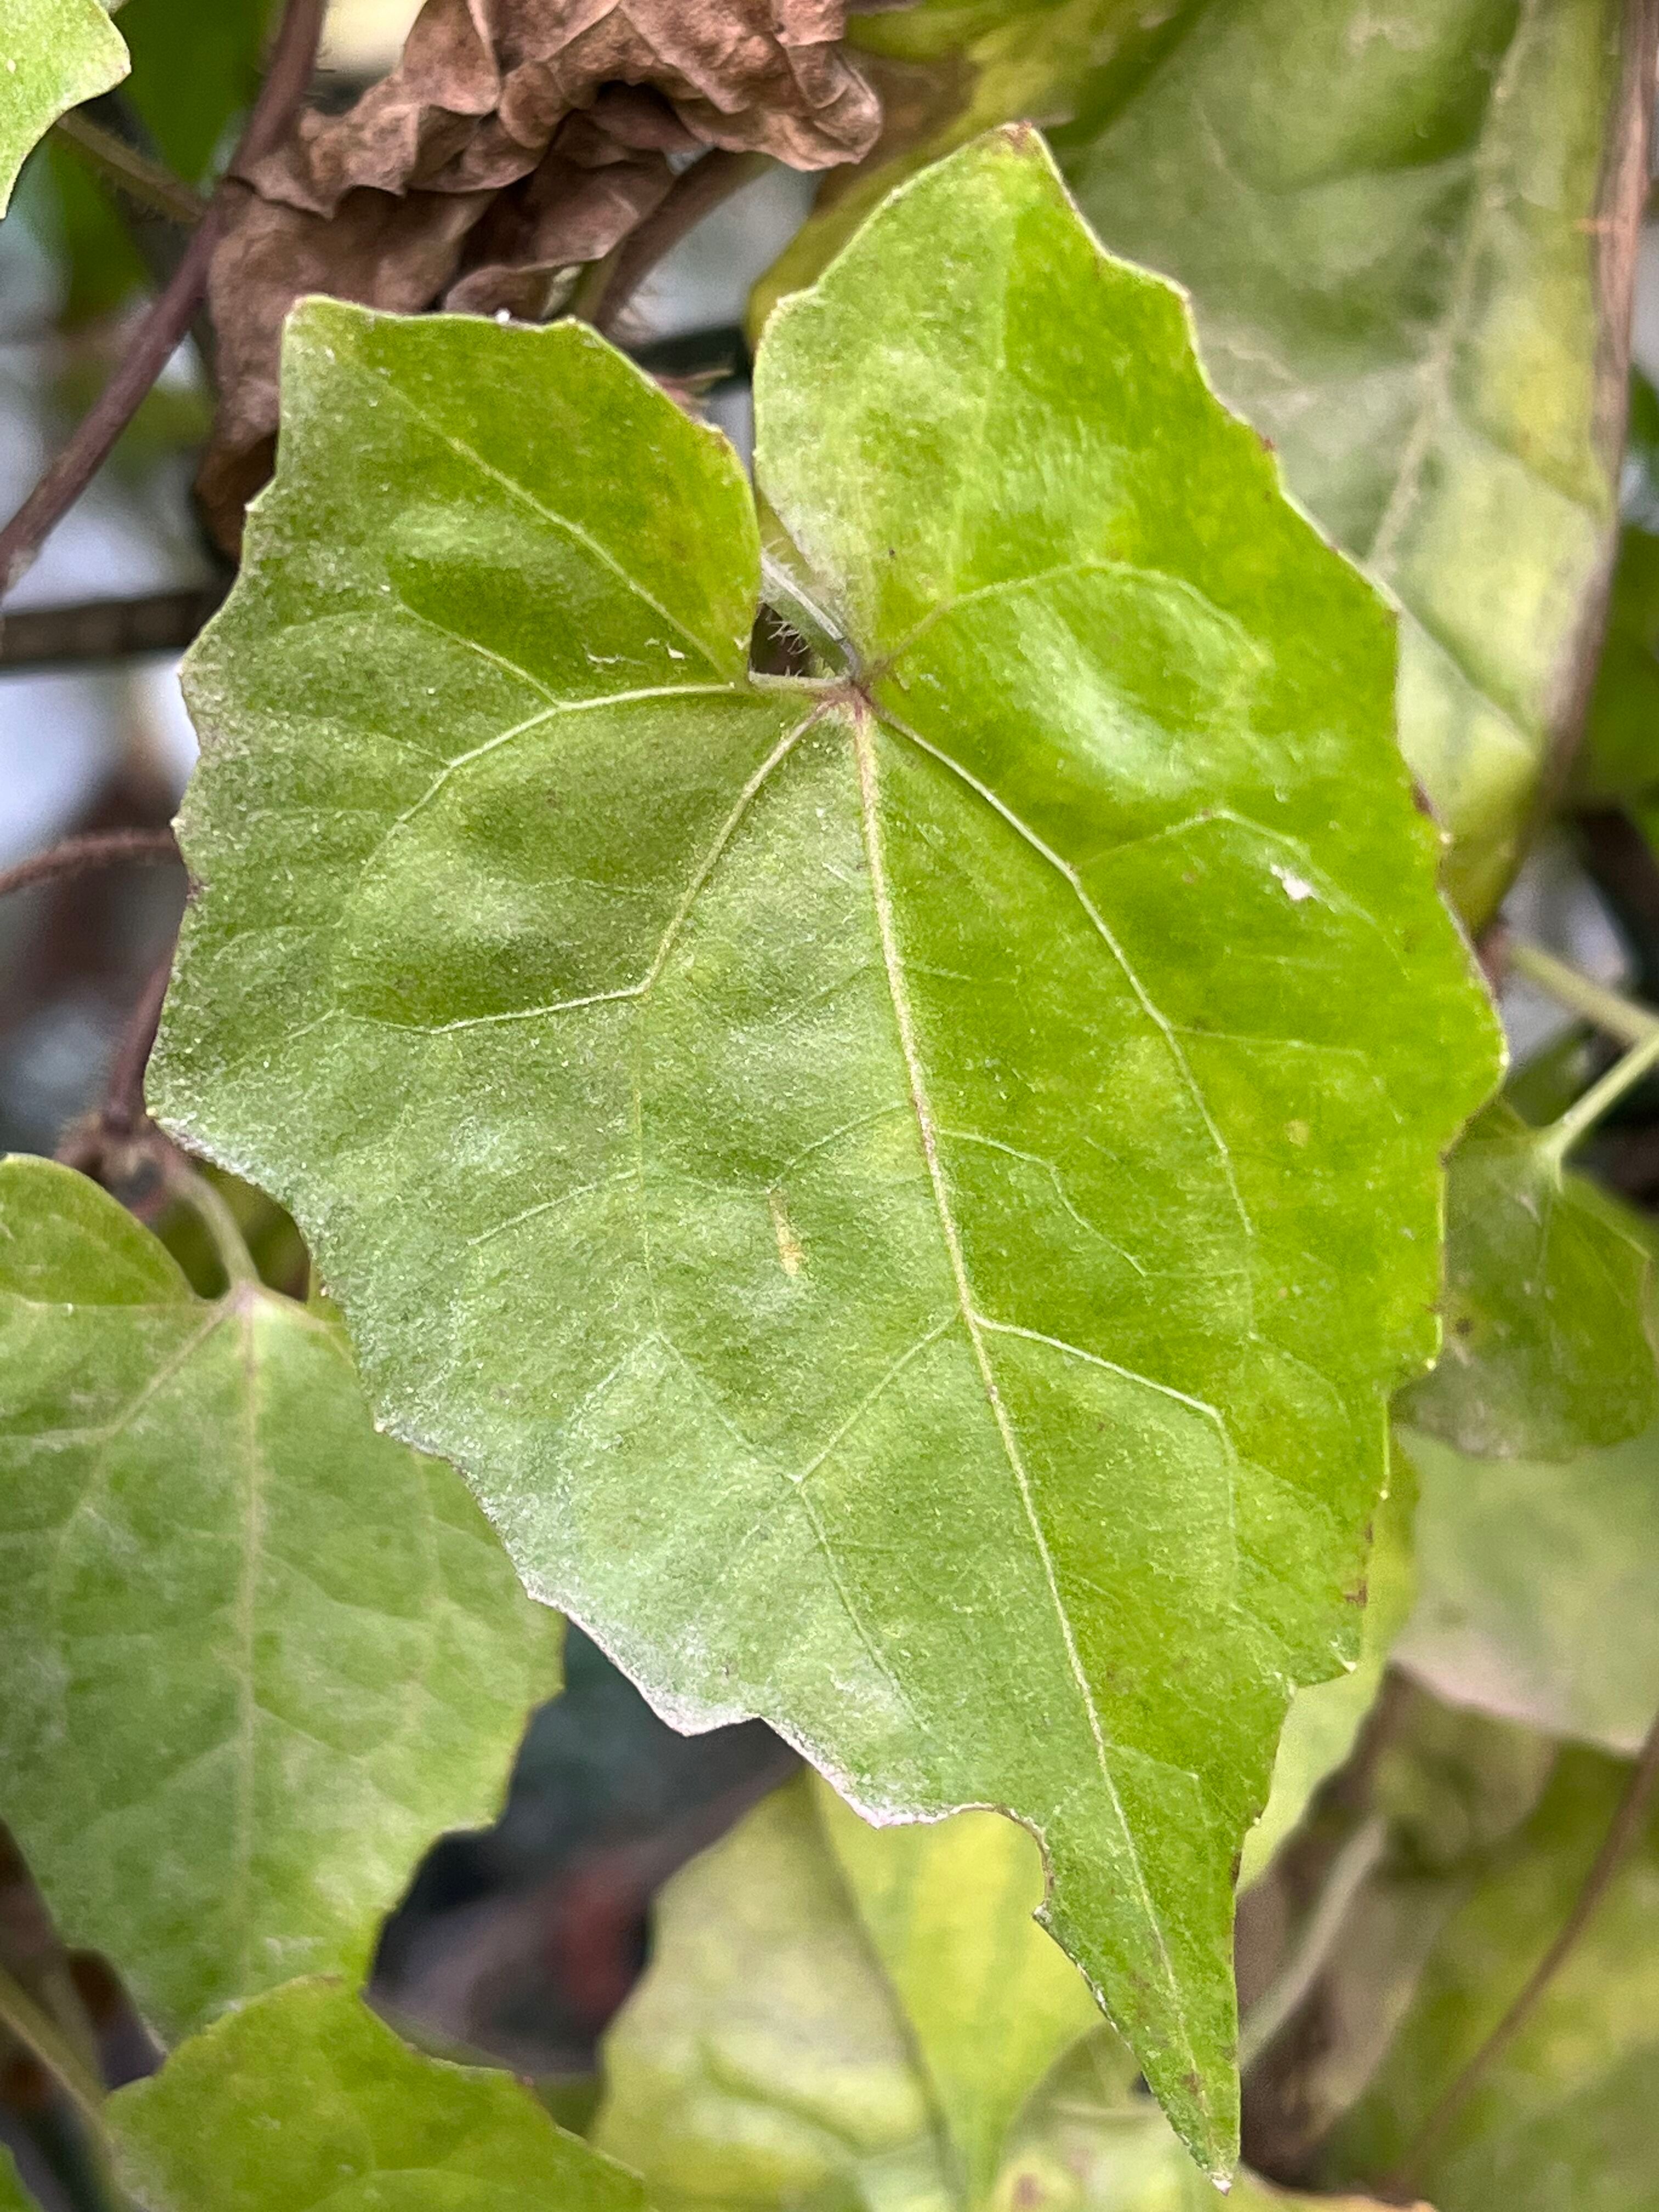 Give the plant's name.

bitter vine
